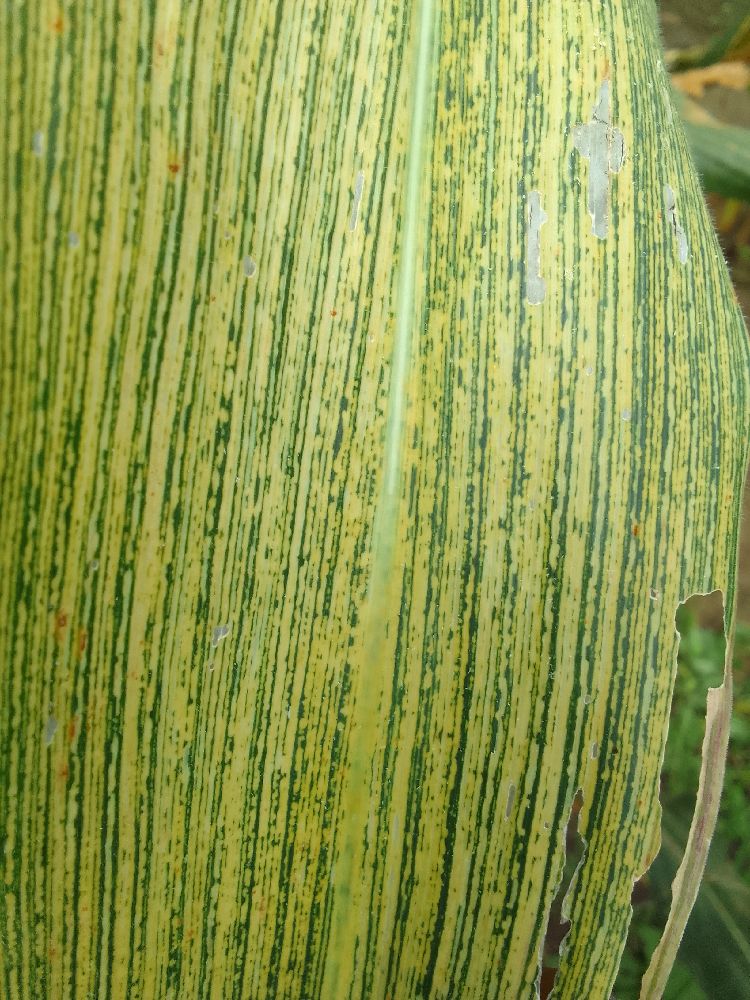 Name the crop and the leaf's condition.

maize, maize streak virus
